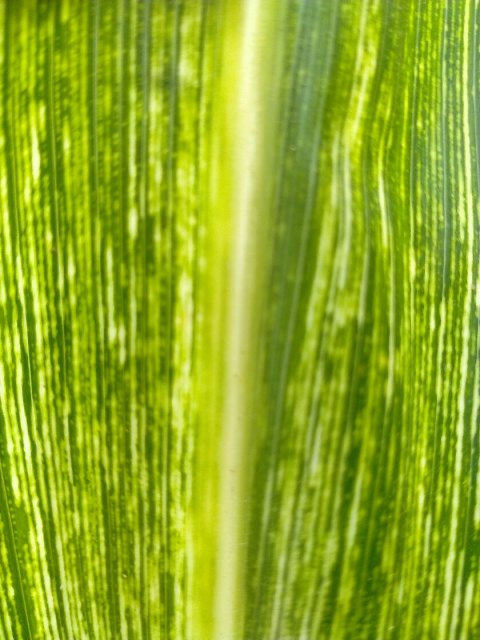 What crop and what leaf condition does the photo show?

maize, maize streak virus
